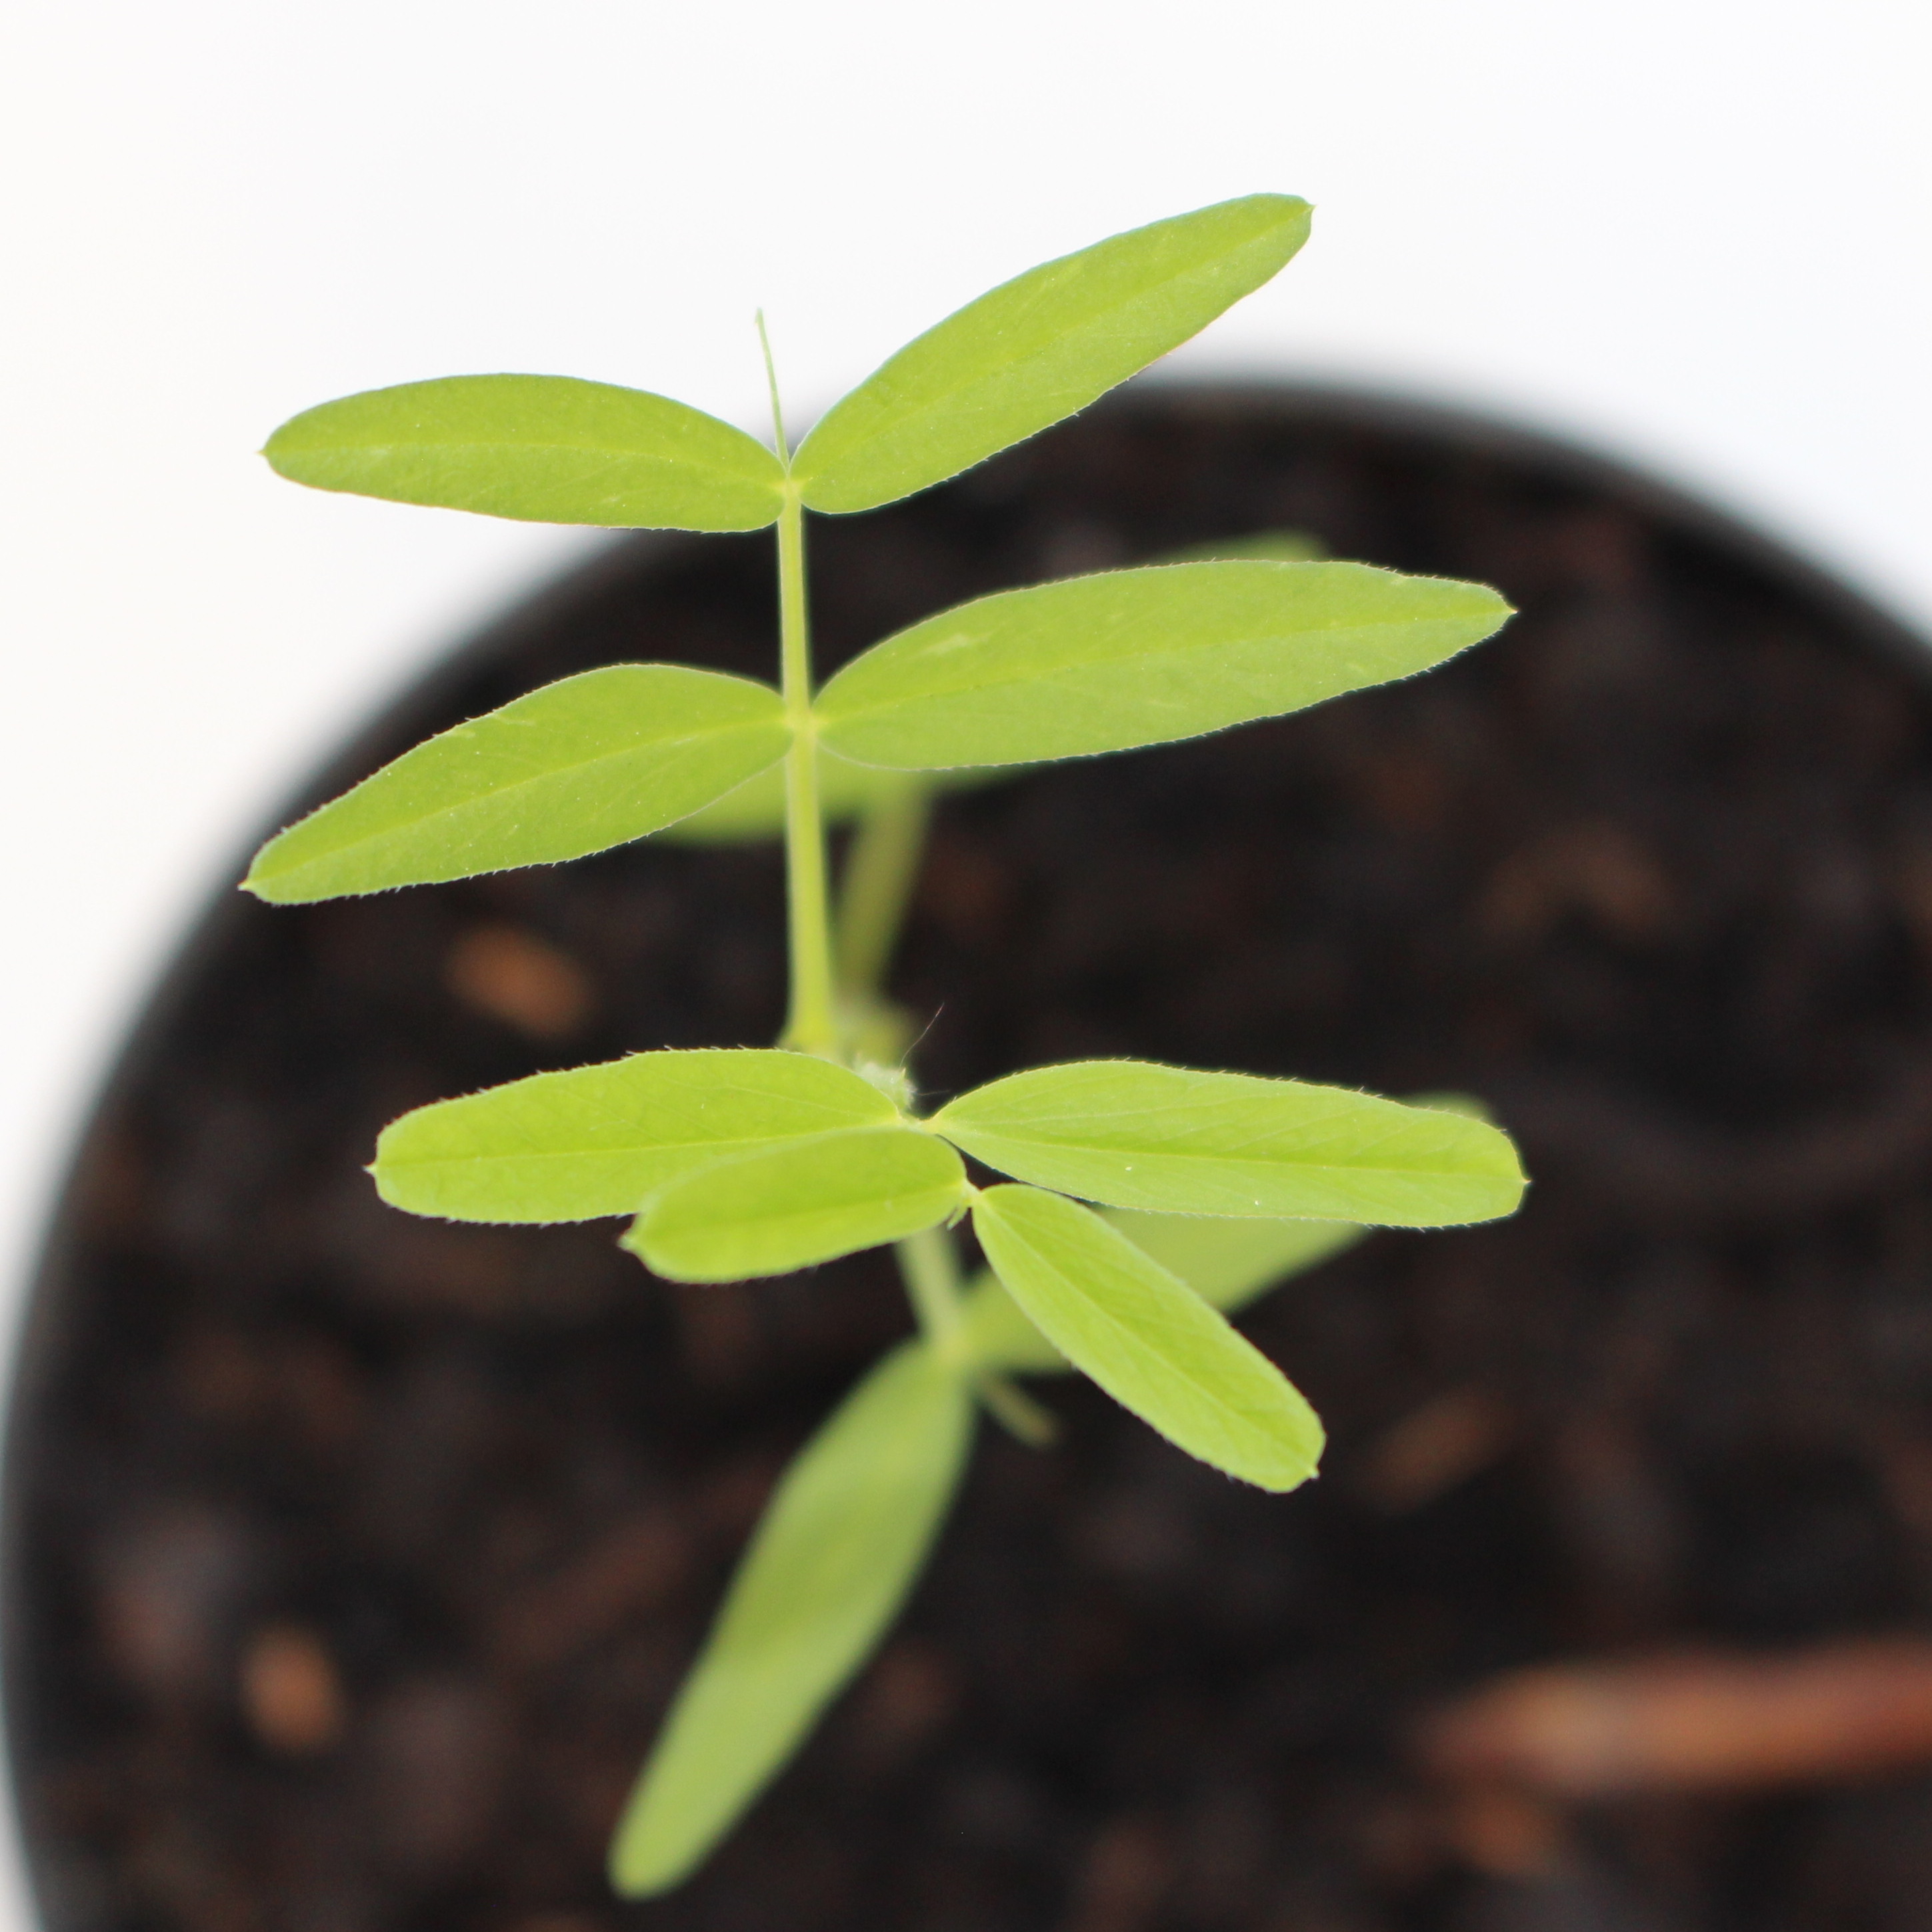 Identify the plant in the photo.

Vicia sativa
